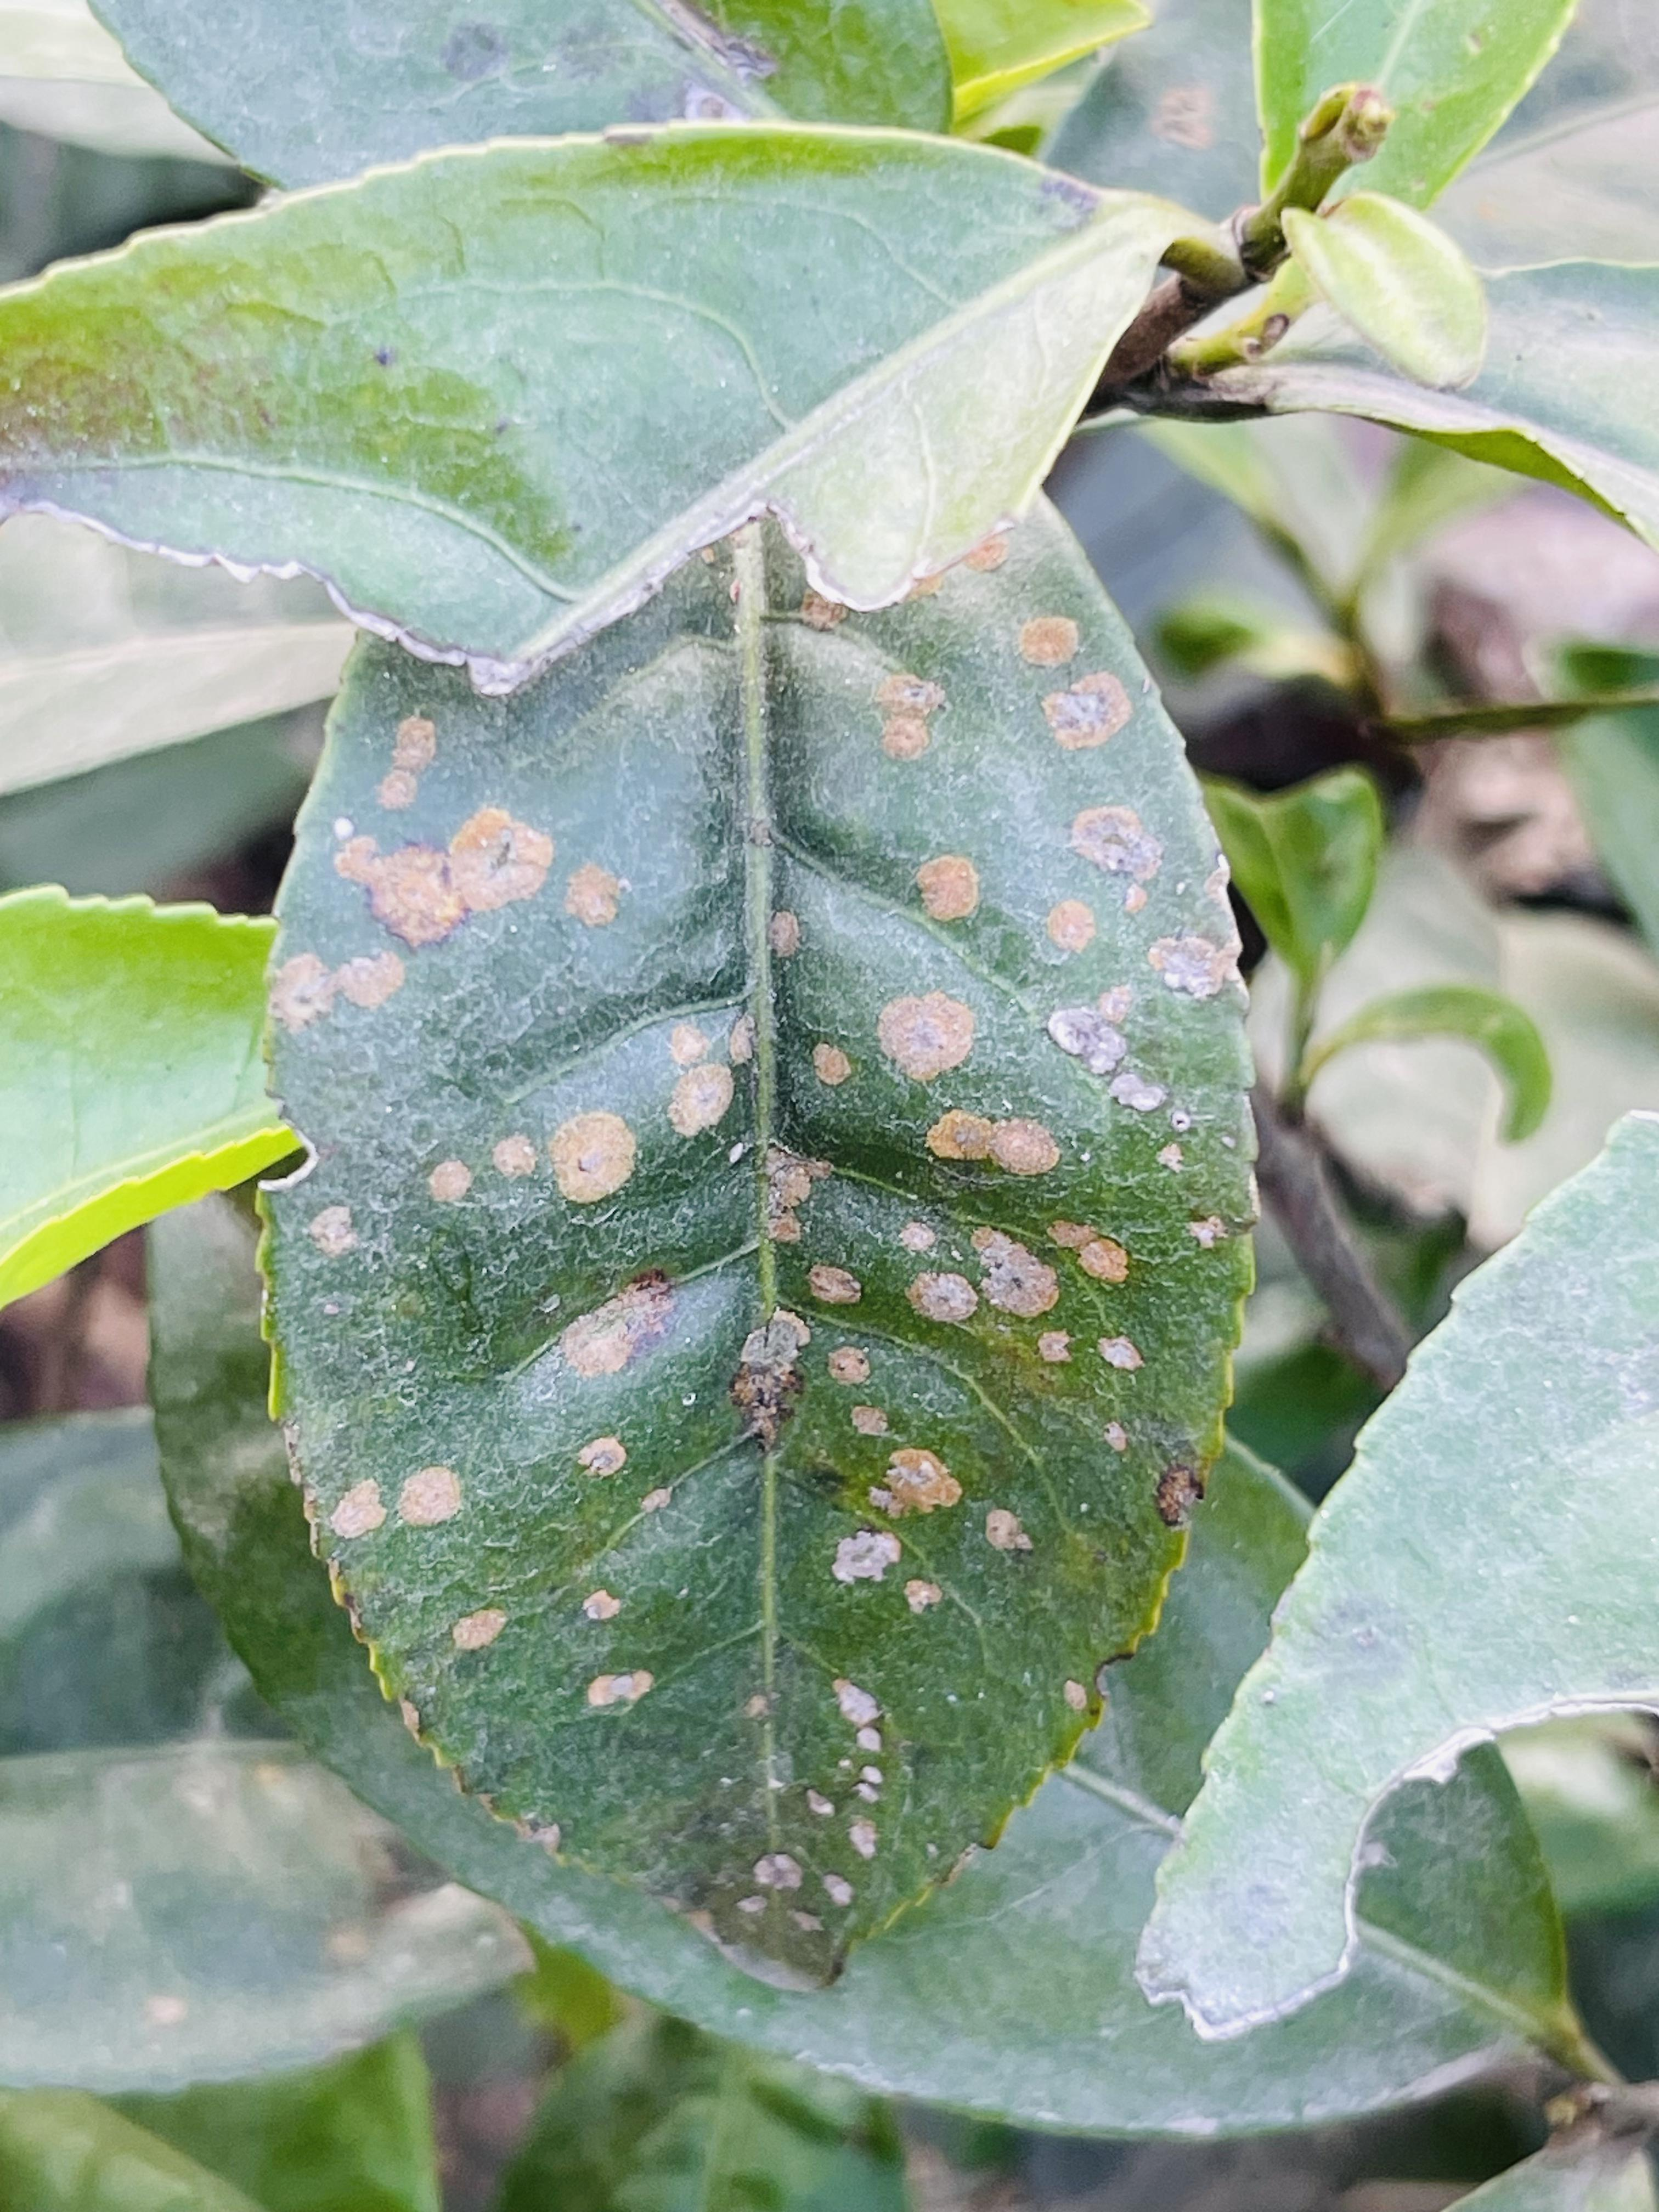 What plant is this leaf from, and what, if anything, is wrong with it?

tea, red rust
